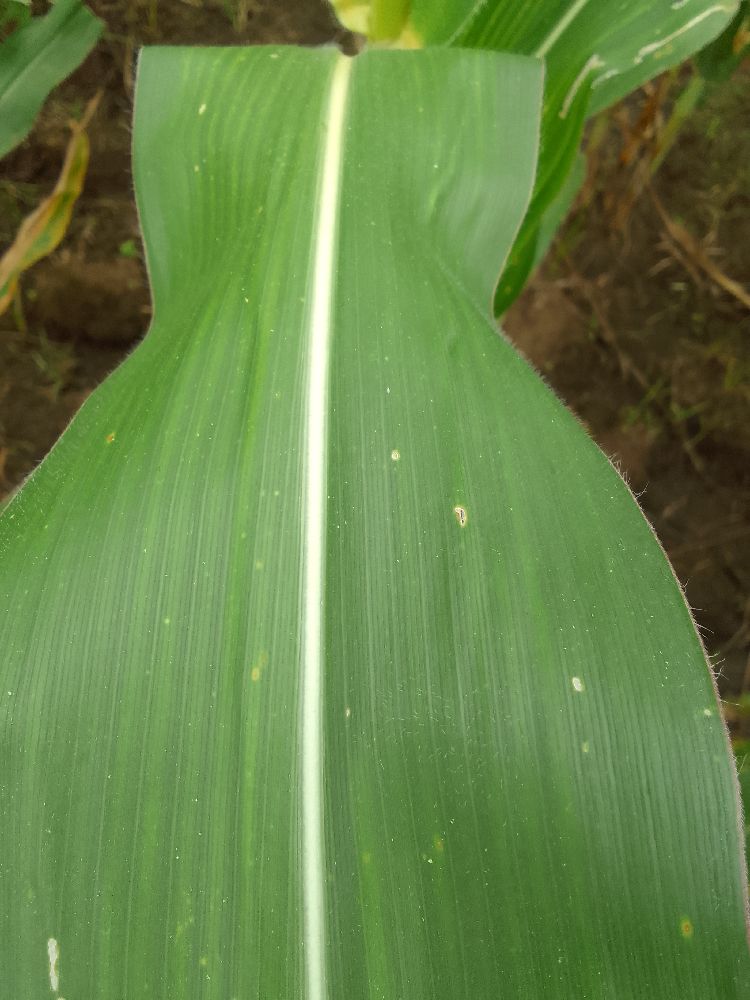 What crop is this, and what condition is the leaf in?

maize, healthy
